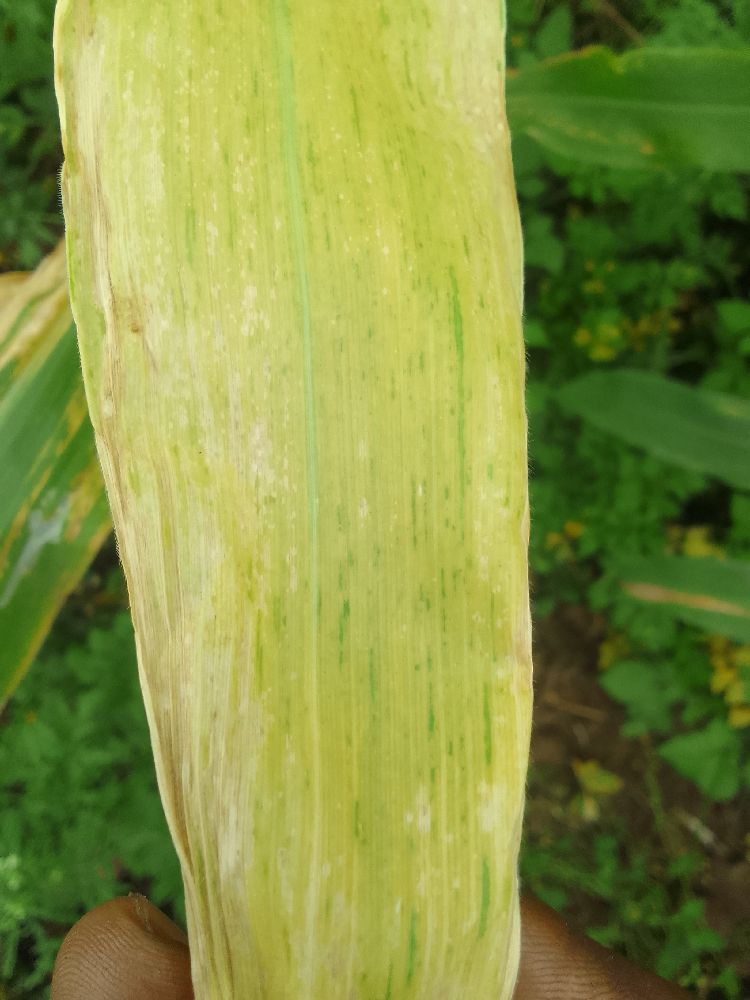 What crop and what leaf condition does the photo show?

maize, maize lethal necrosis
